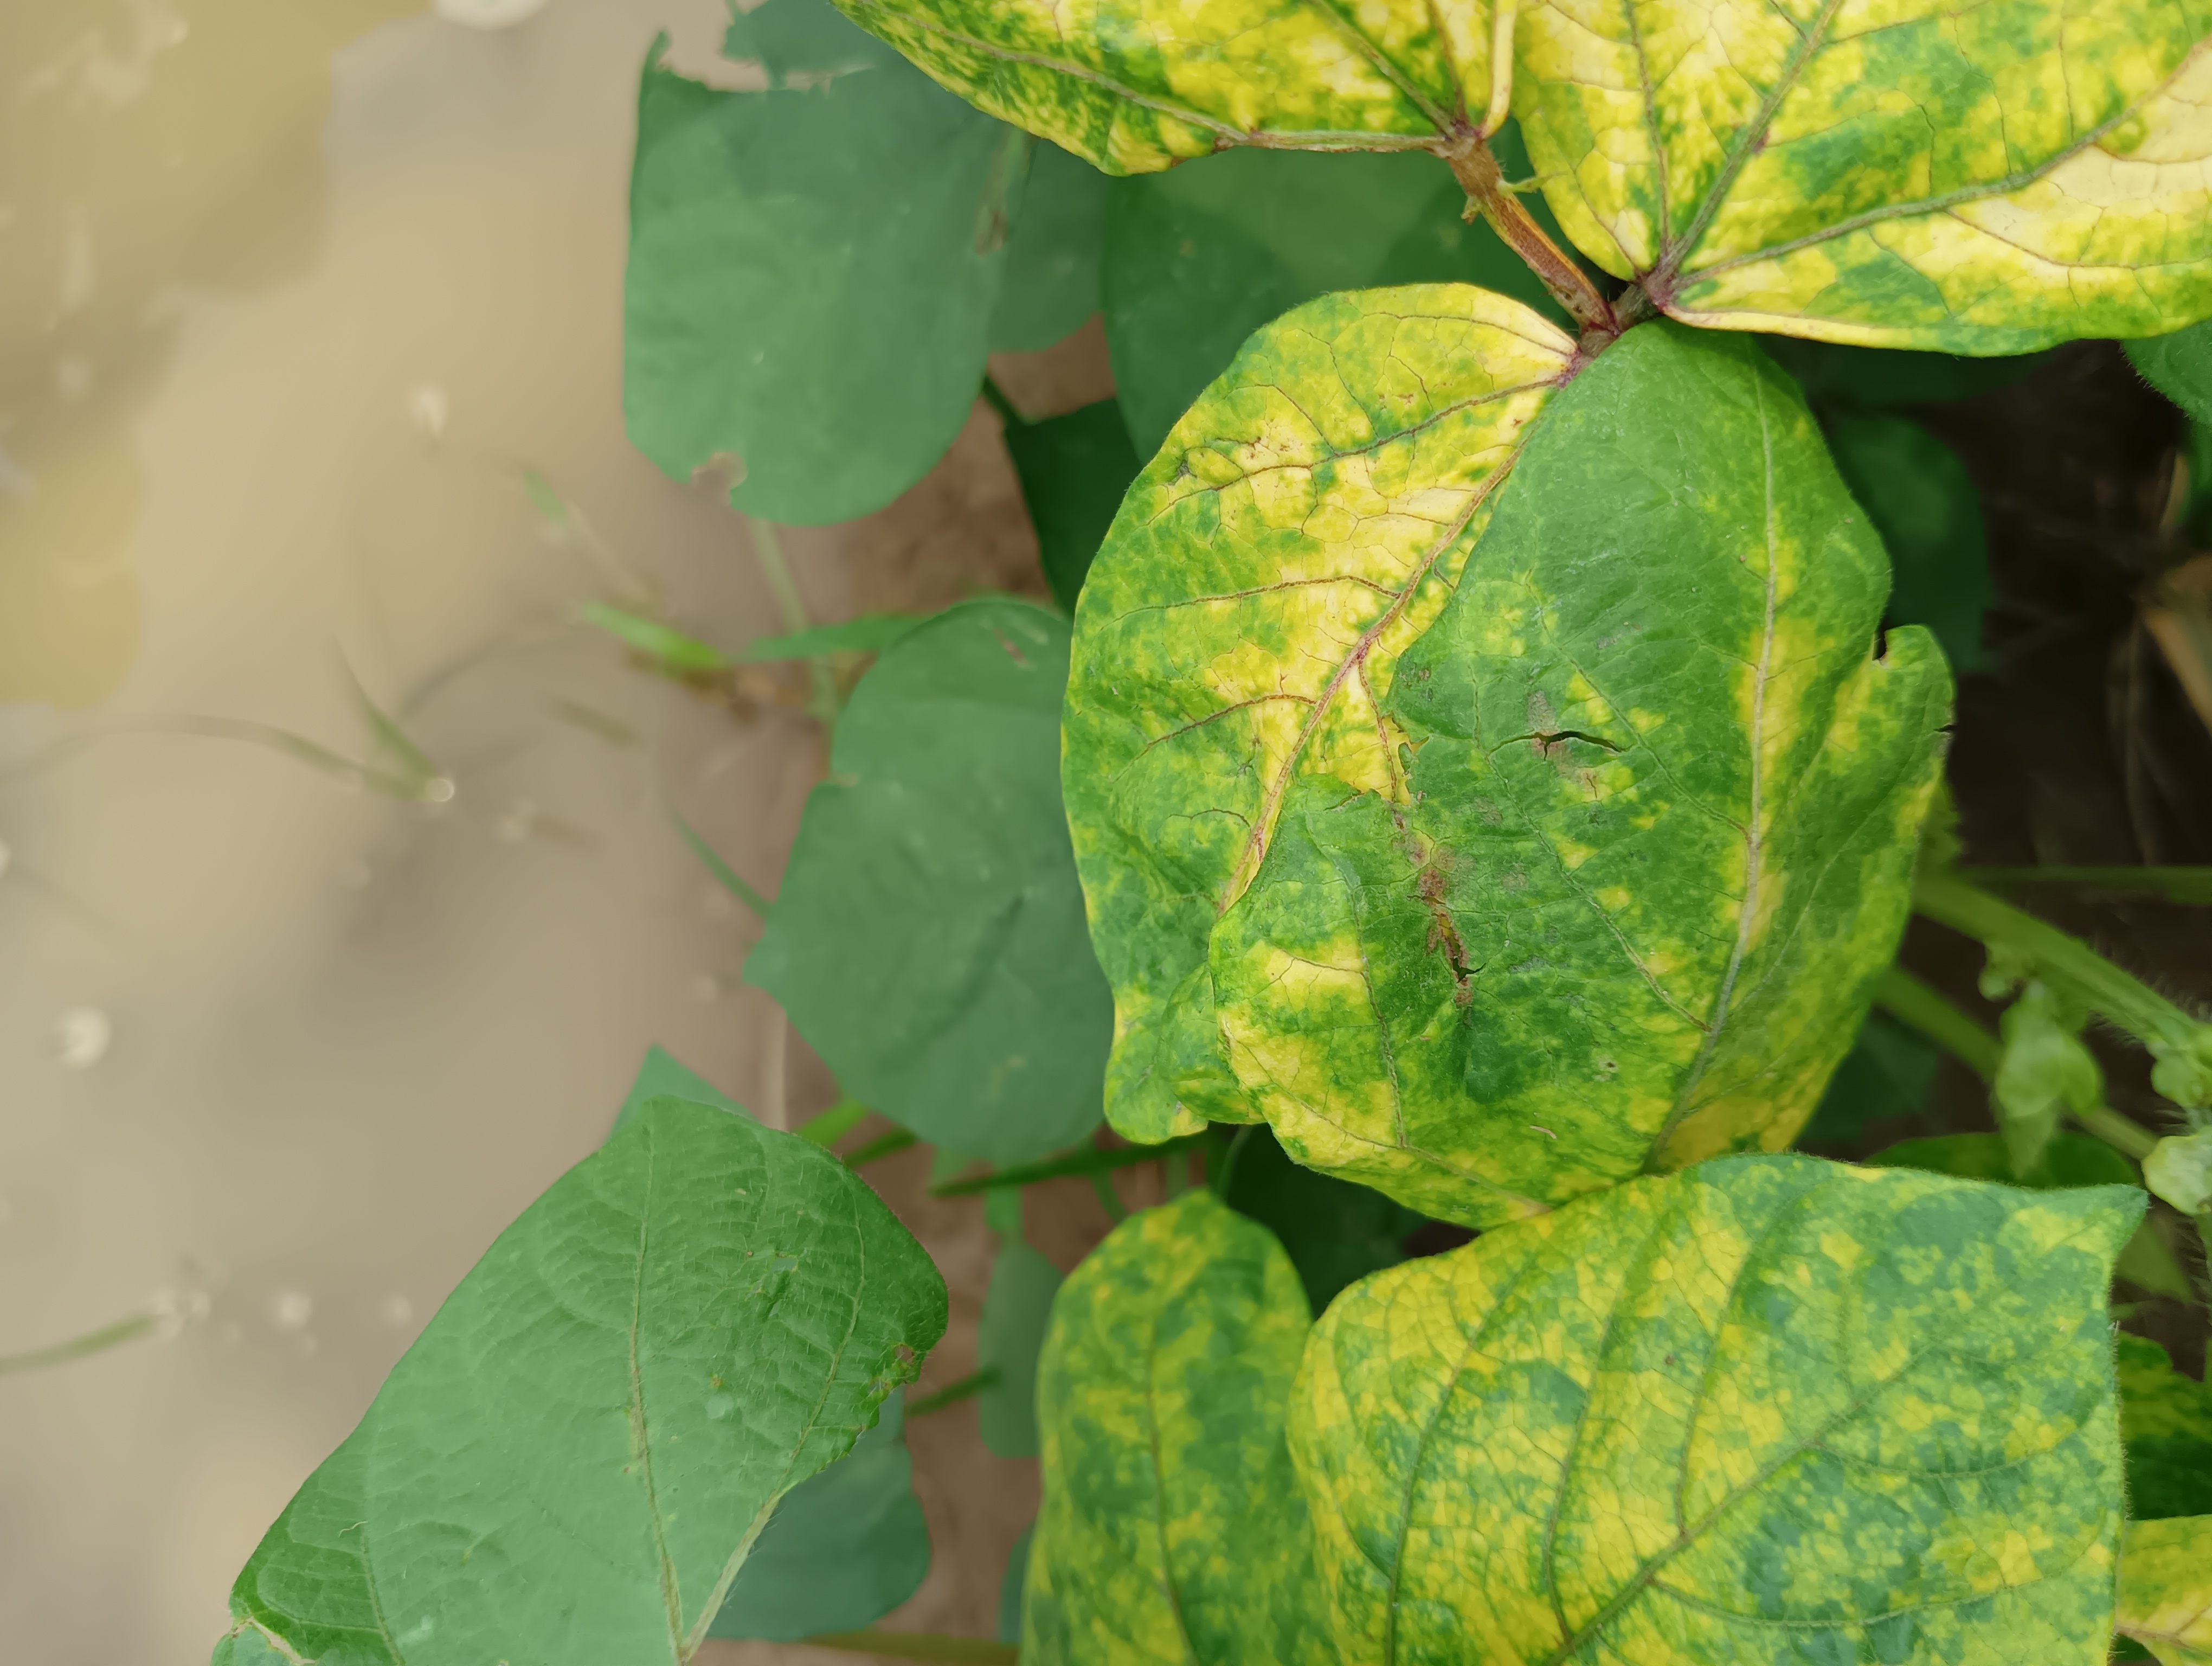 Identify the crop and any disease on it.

mungbean, yellow mosaic
